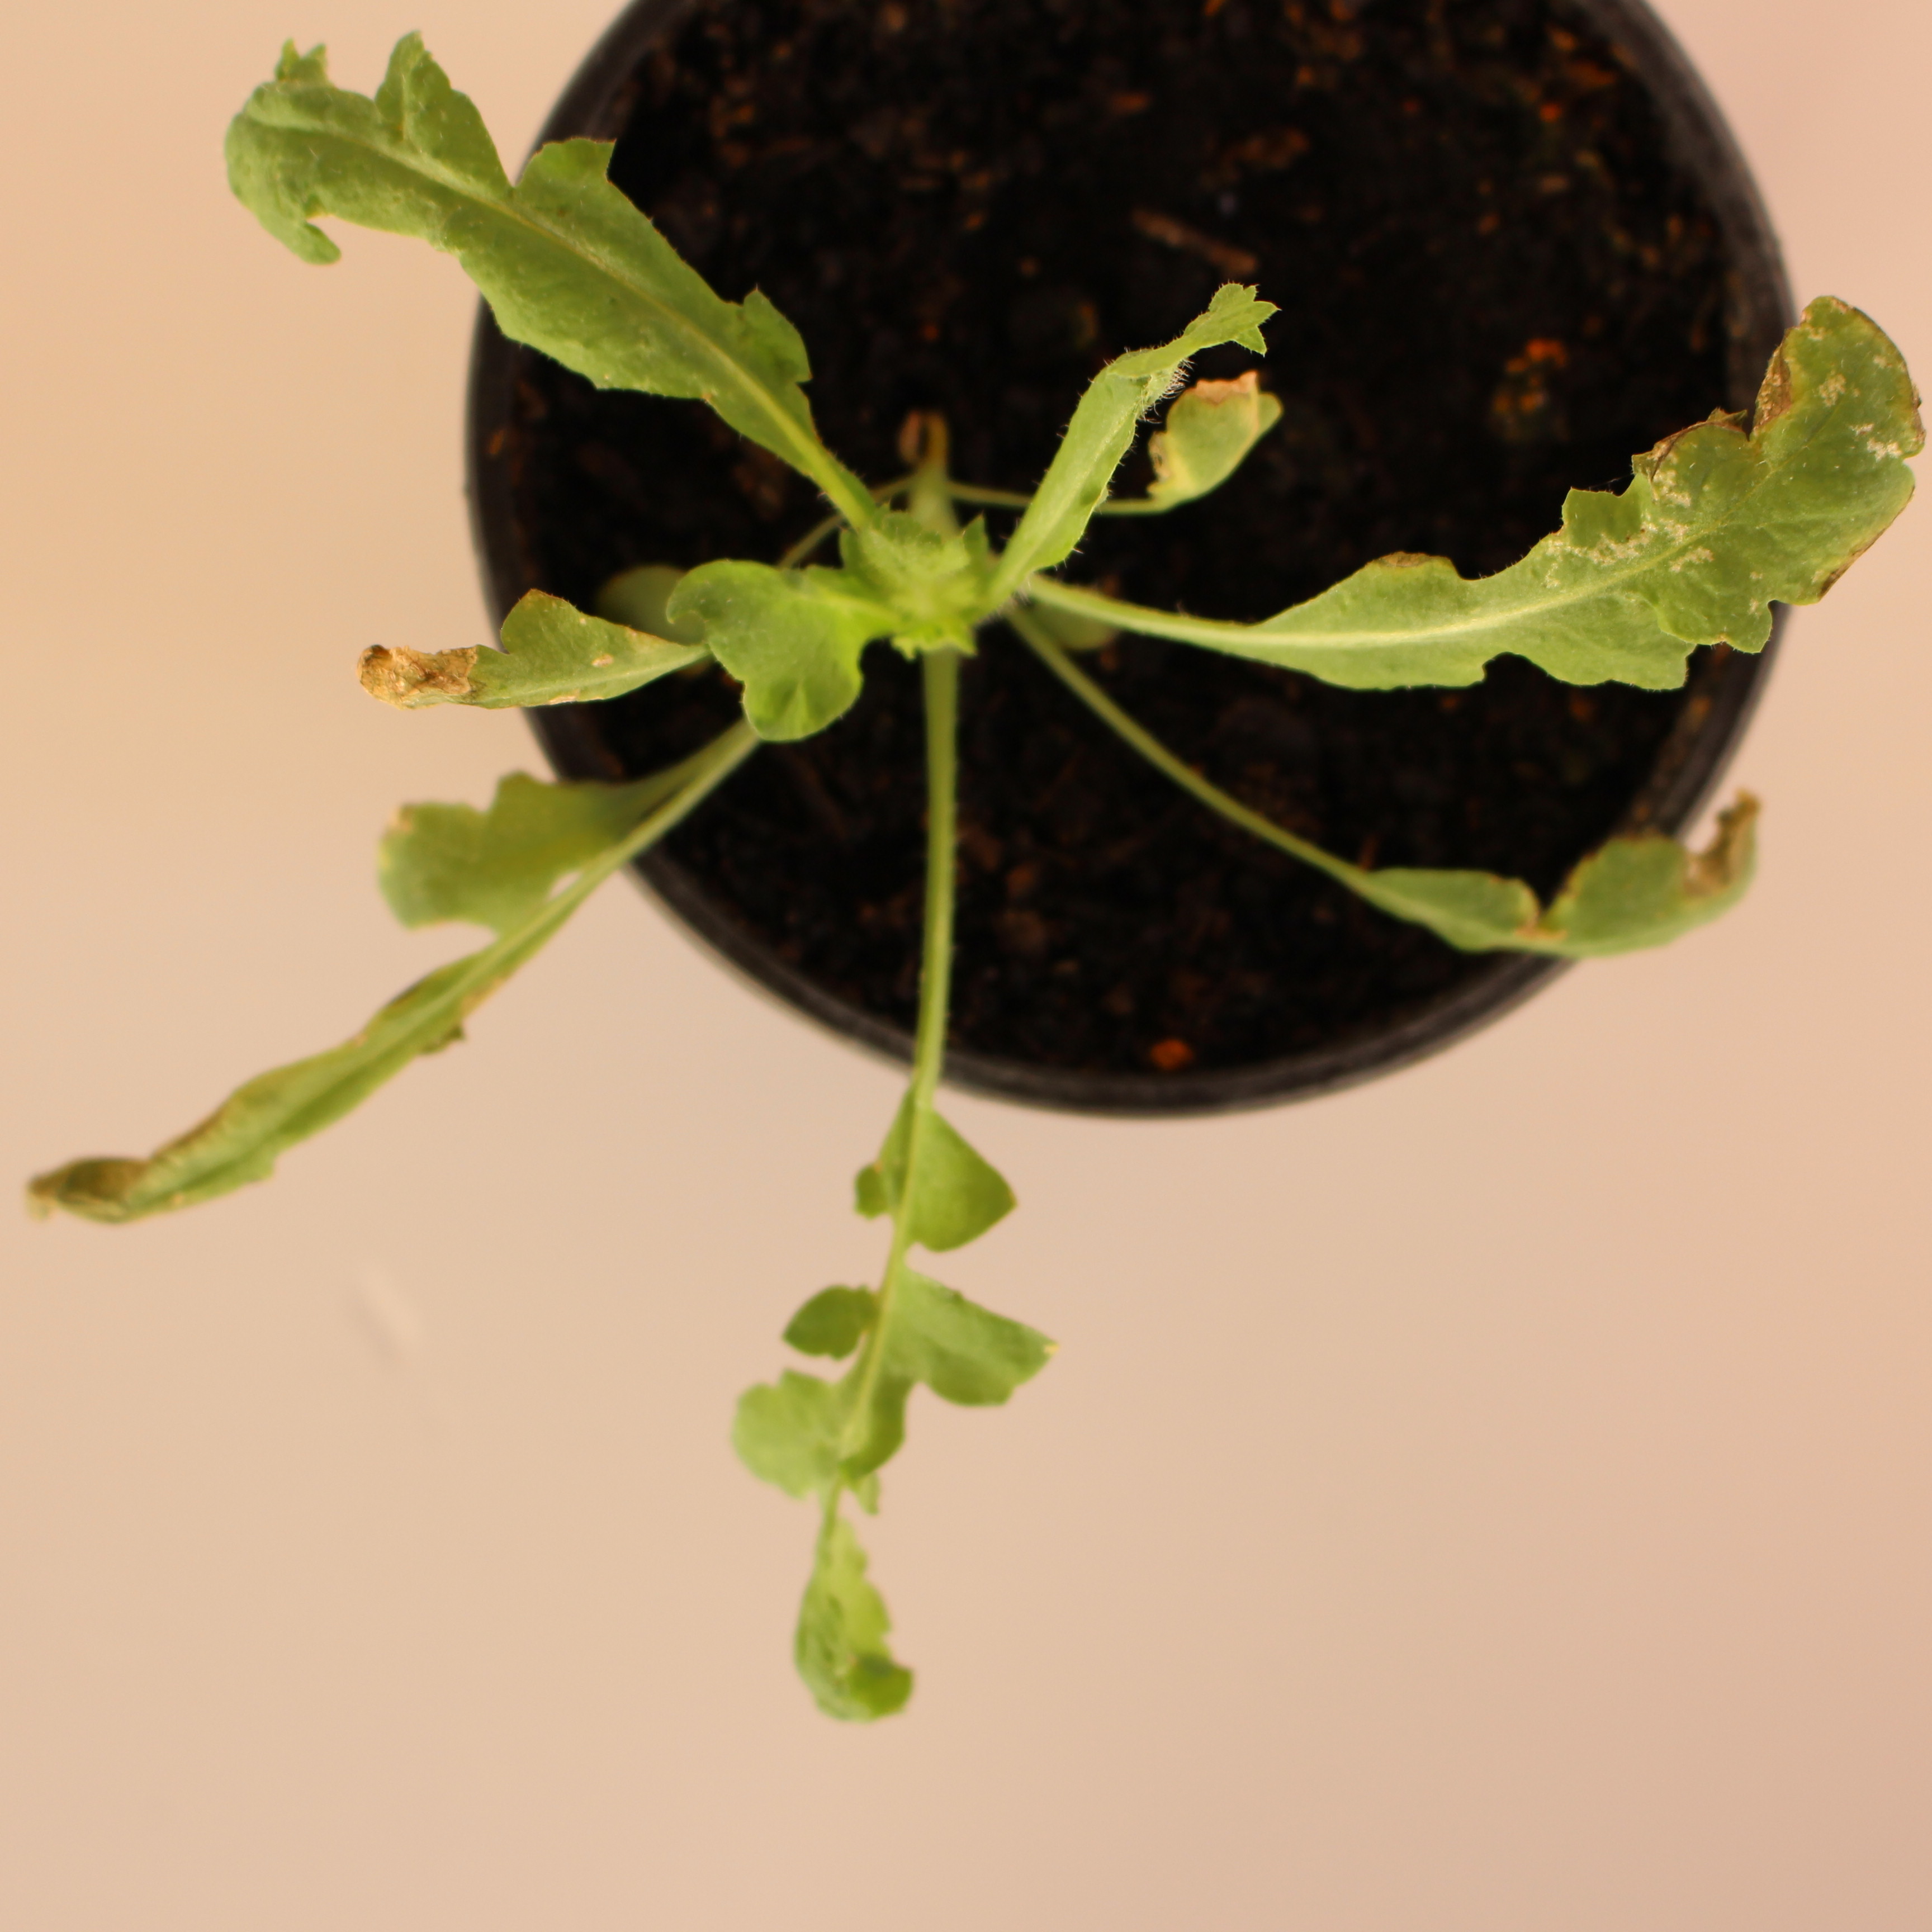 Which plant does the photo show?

Papaver rhoeas
